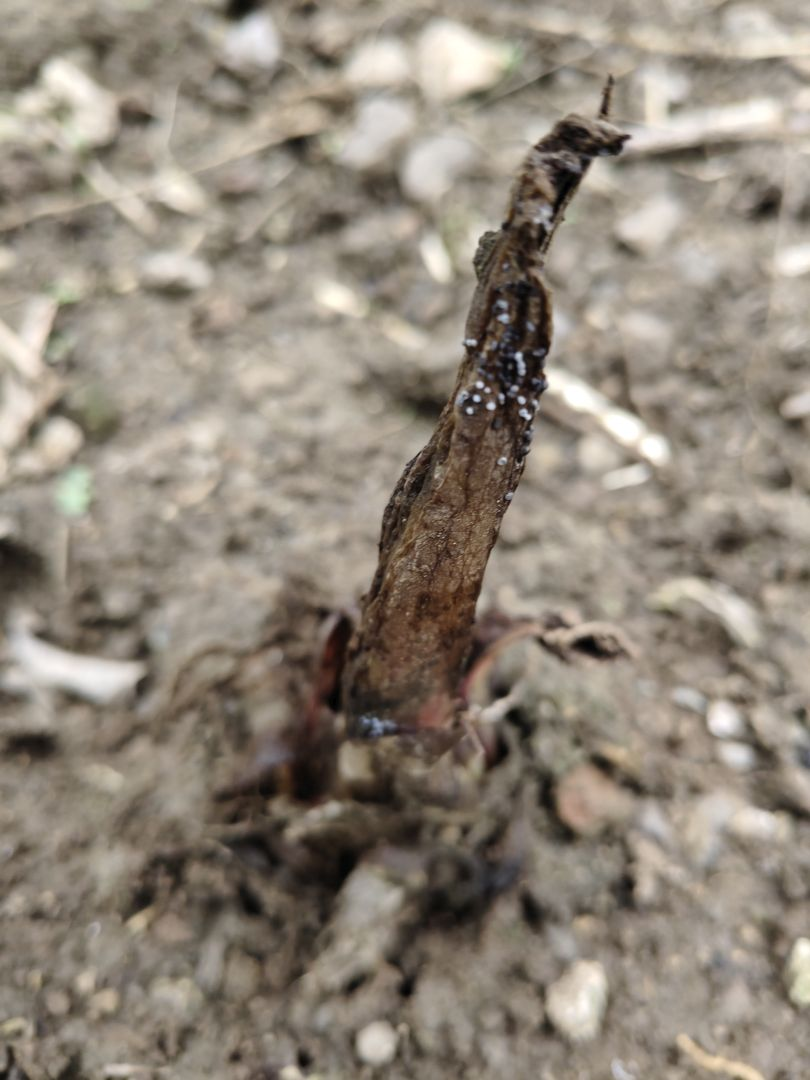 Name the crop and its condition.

taro, root rot
